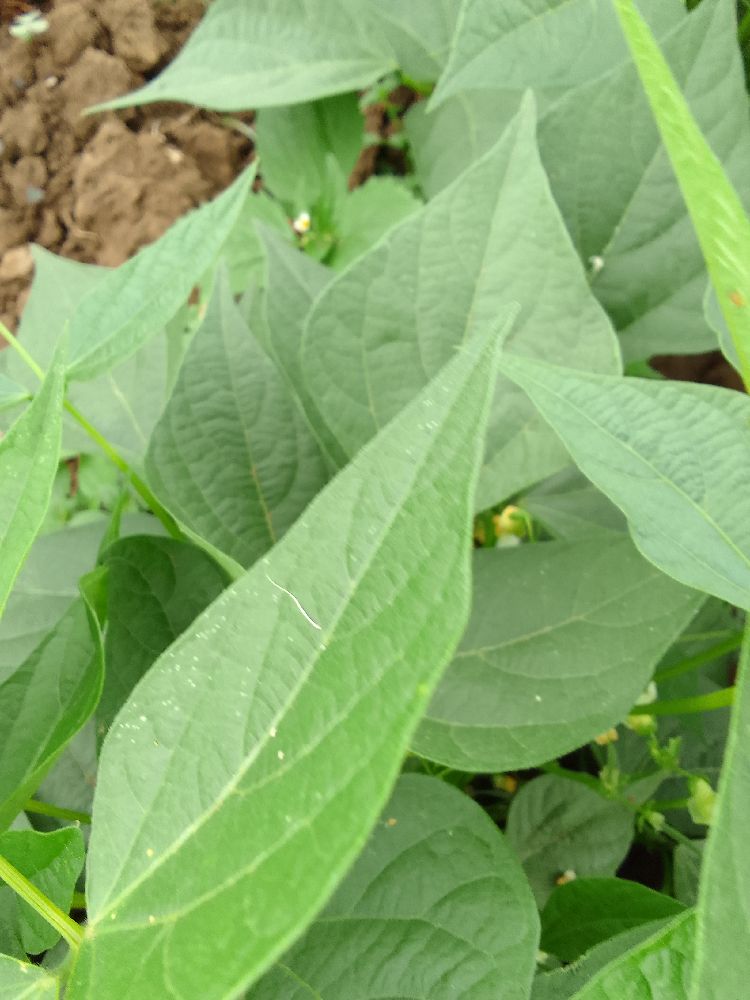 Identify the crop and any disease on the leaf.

common bean, healthy
